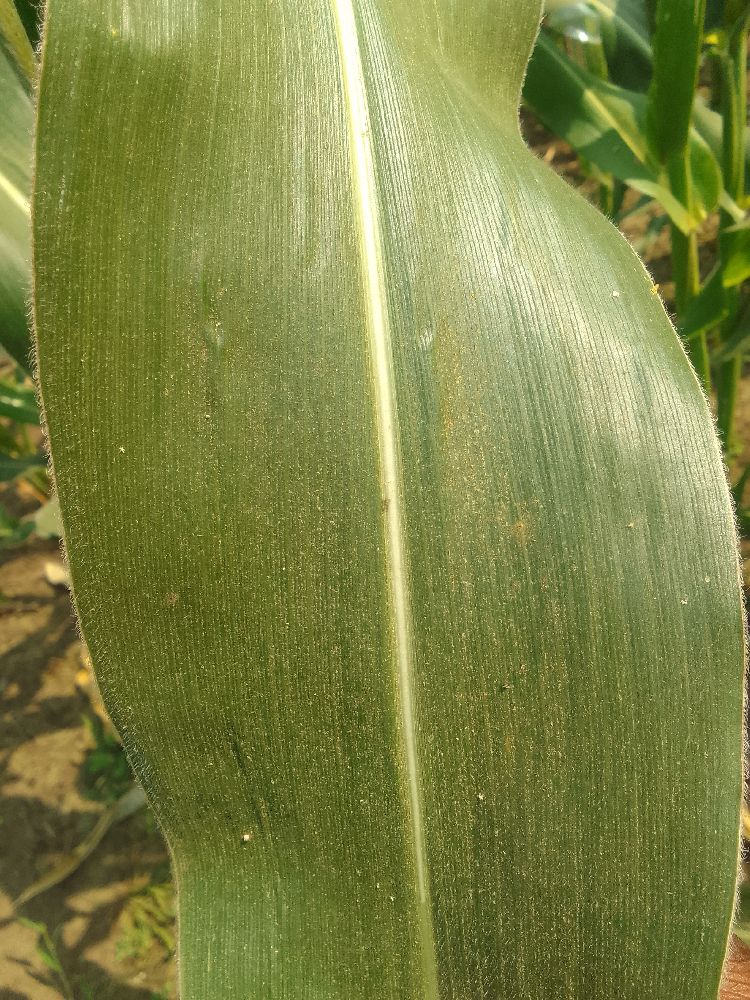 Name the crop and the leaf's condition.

maize, healthy
